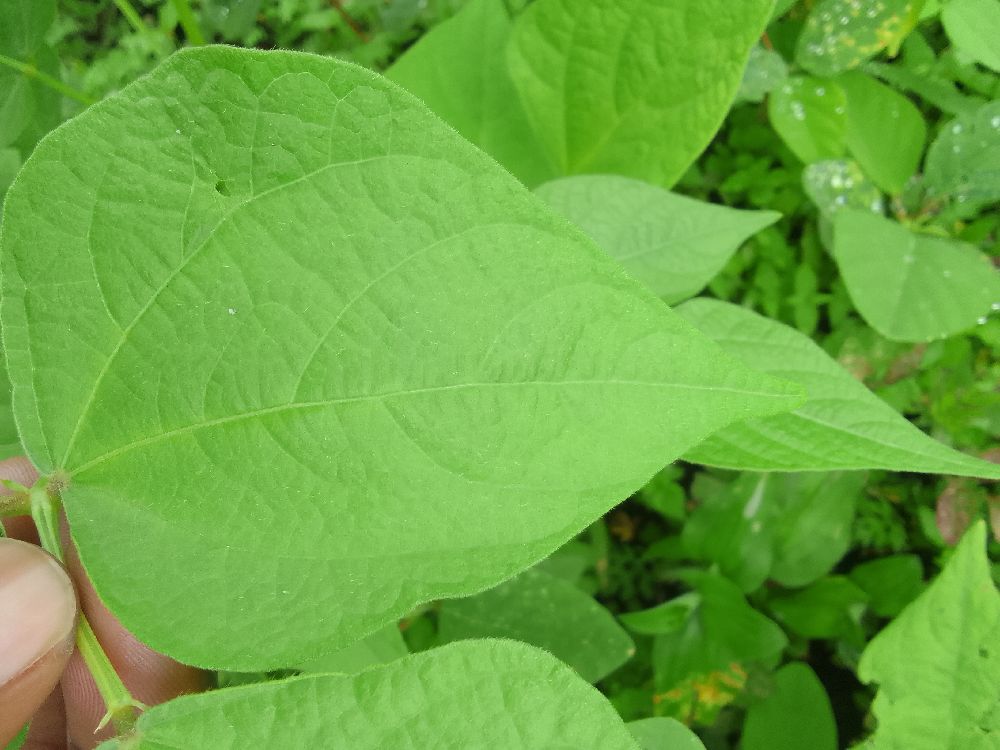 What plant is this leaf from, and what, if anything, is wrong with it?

common bean, healthy
